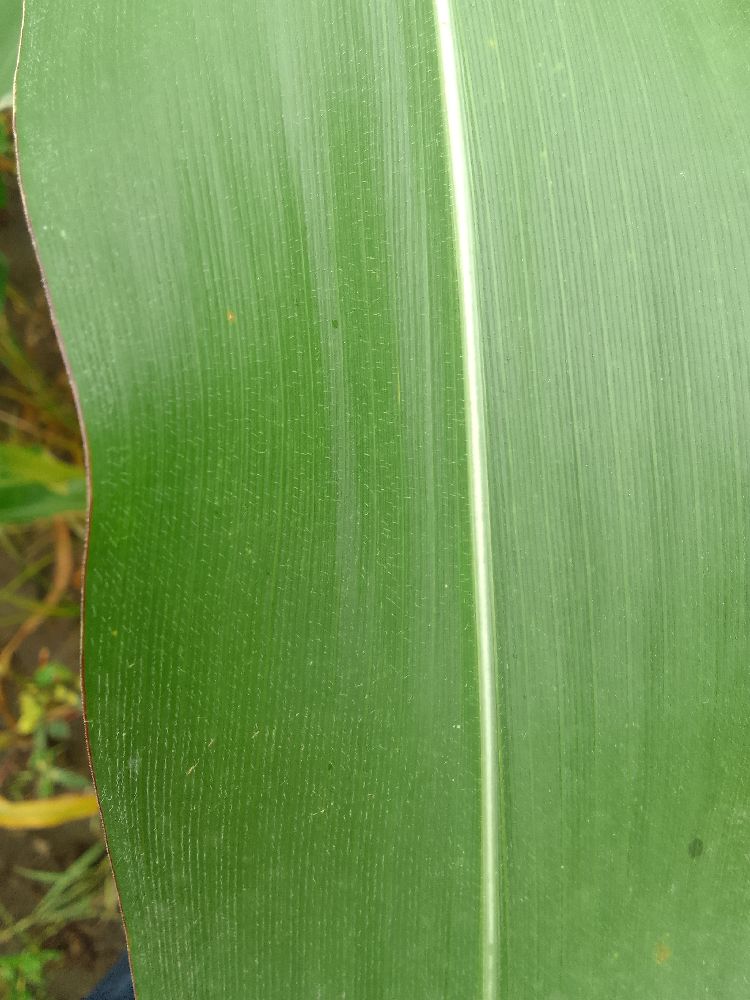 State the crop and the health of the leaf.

maize, healthy
